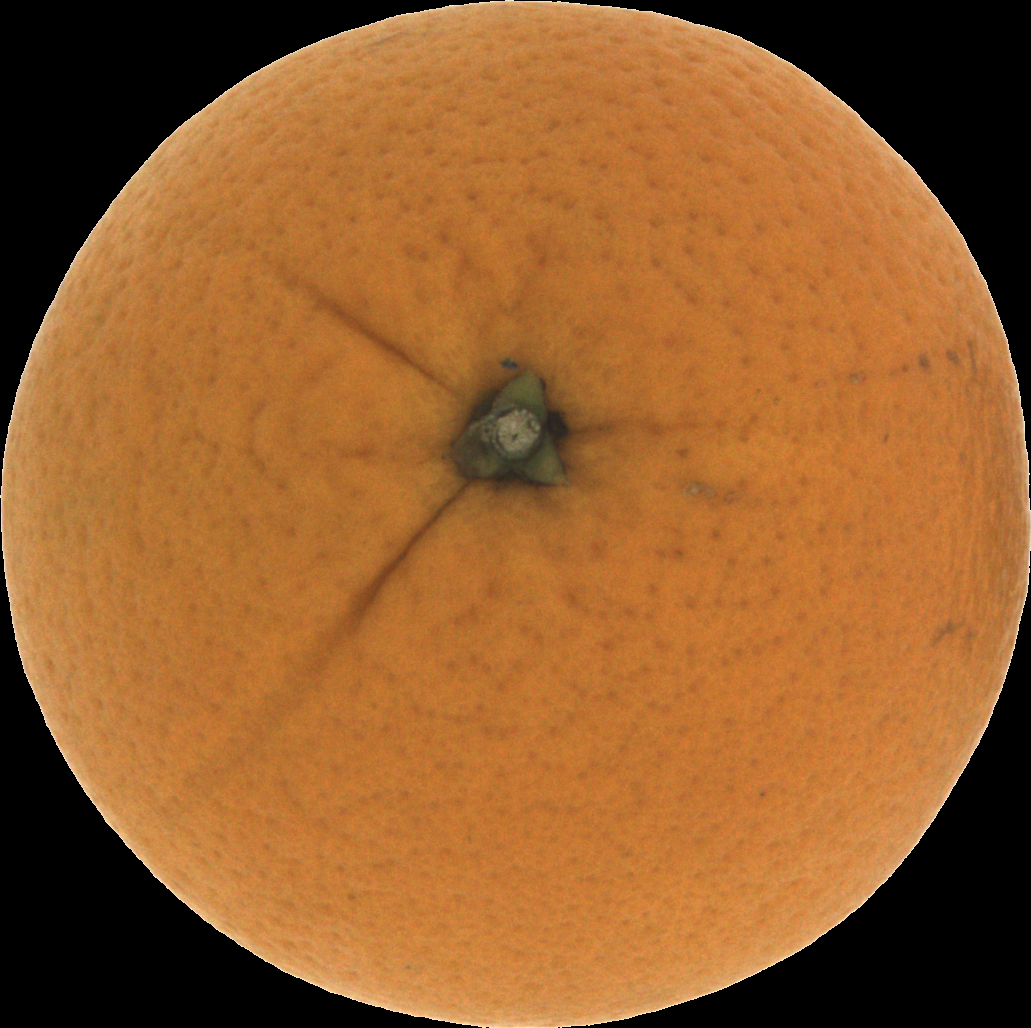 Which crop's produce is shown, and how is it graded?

orange, good
